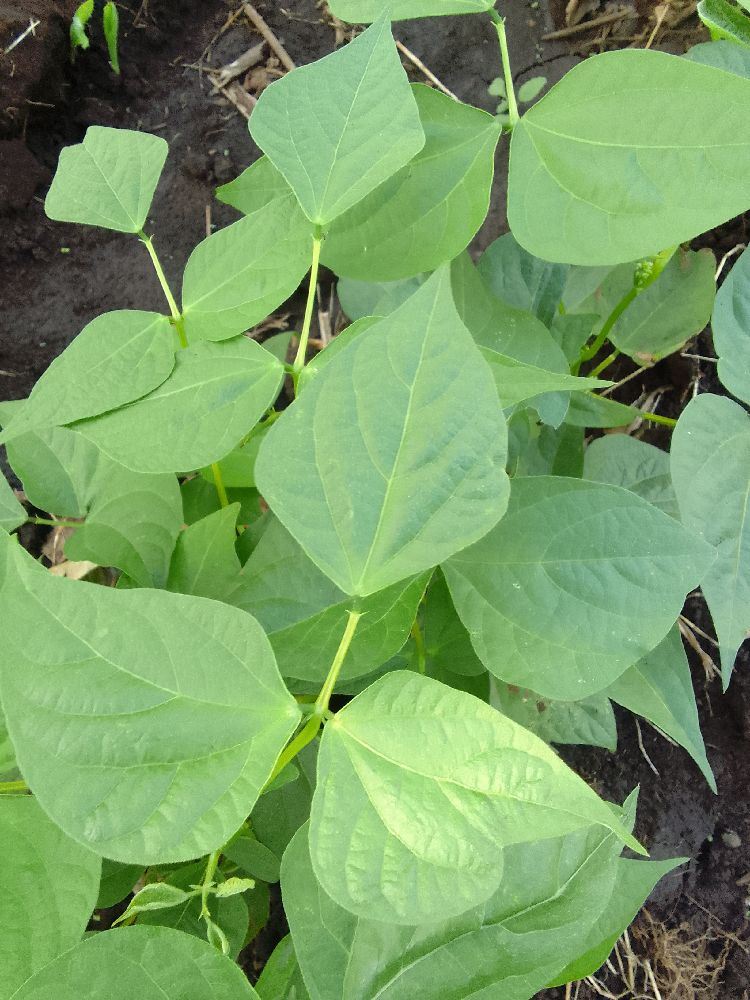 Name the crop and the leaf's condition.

common bean, healthy
